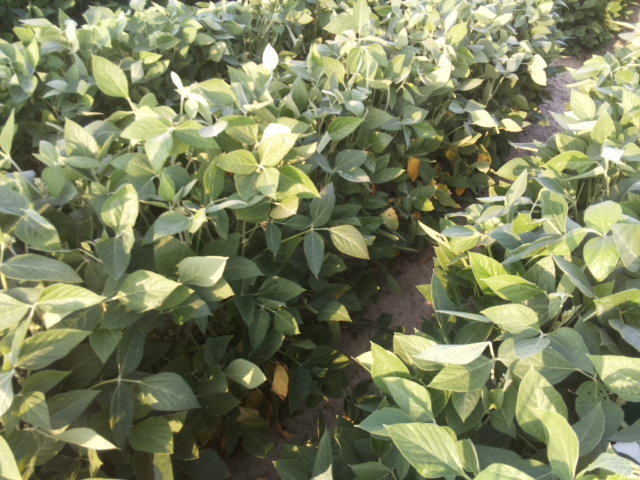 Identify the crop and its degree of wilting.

soybean, leaves with no wilting
